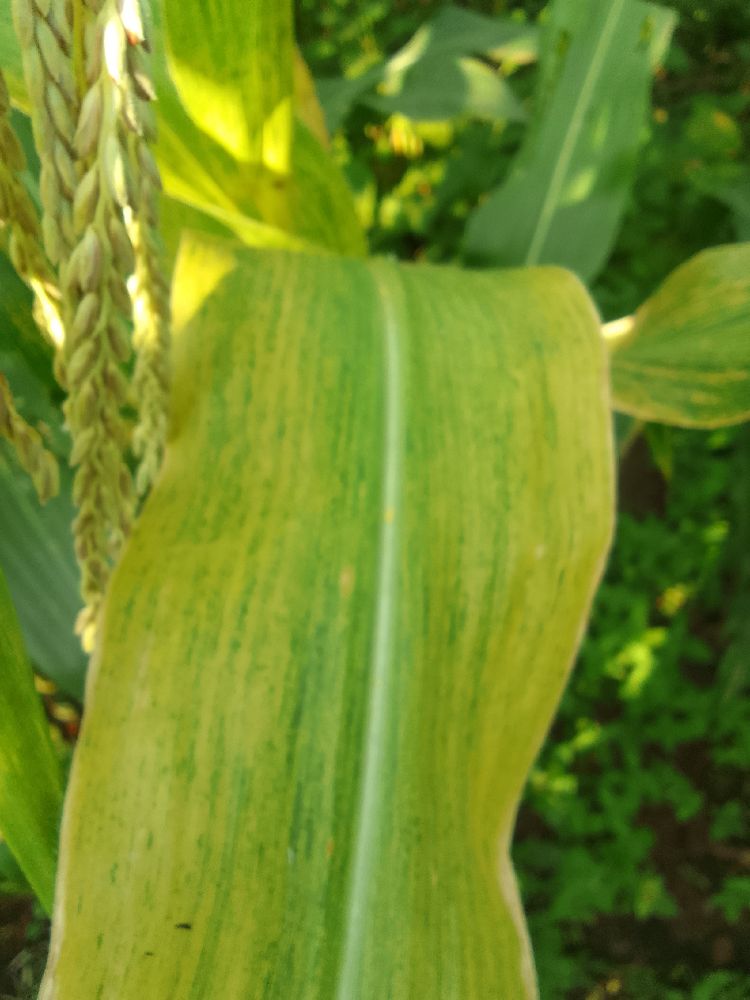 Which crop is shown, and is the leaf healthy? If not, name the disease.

maize, maize lethal necrosis
